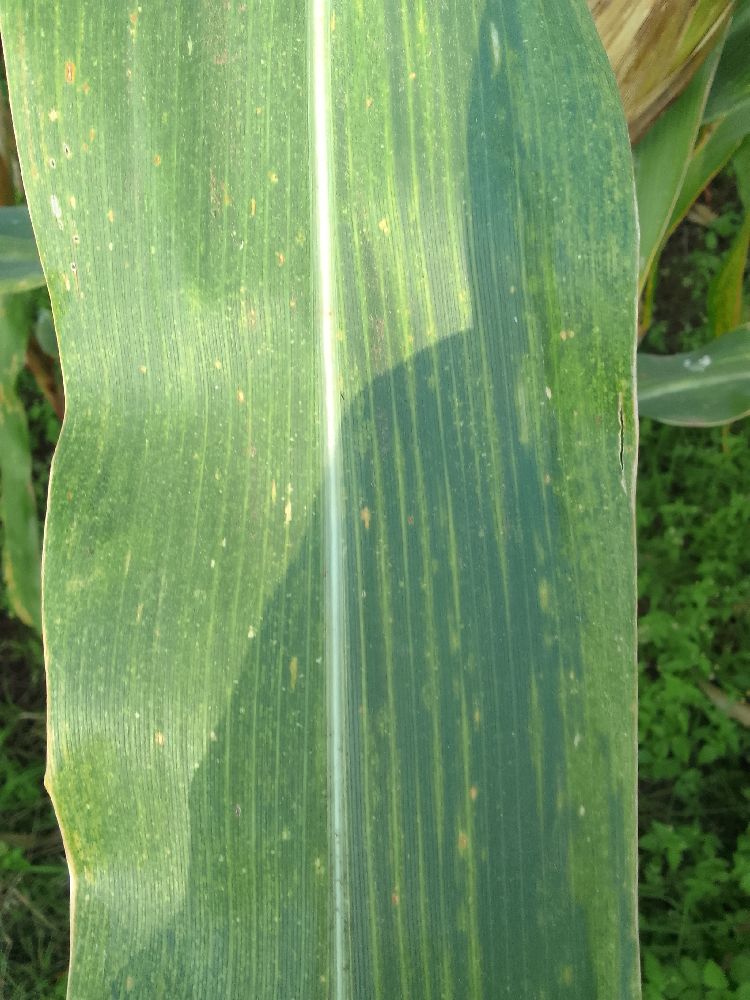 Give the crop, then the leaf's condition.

maize, maize lethal necrosis
